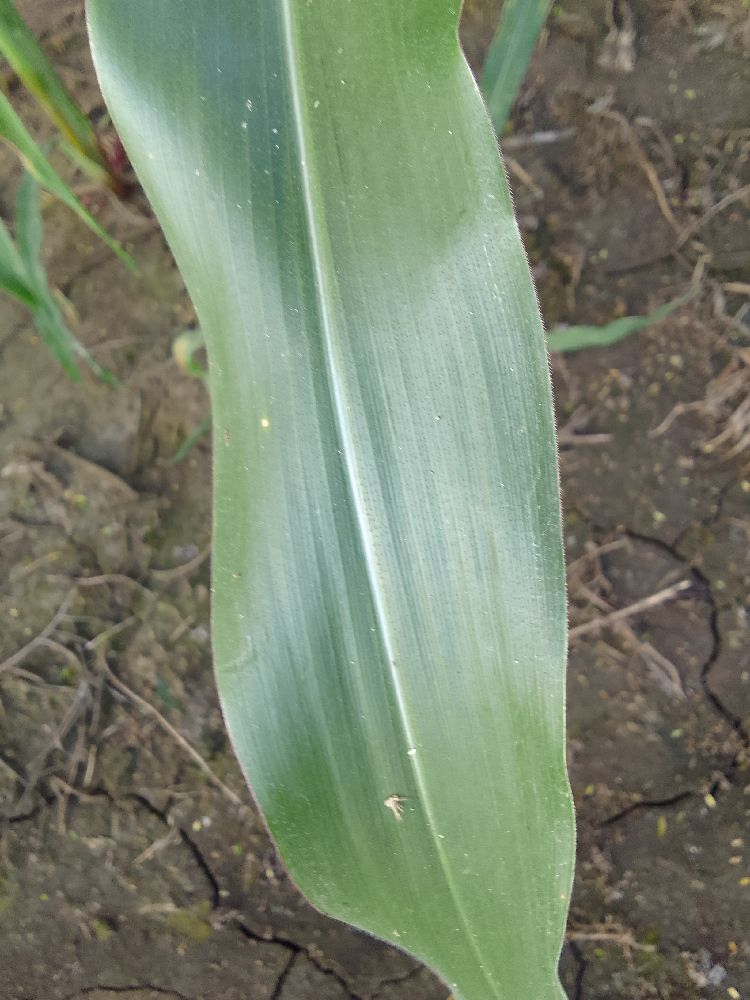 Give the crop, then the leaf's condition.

maize, healthy
